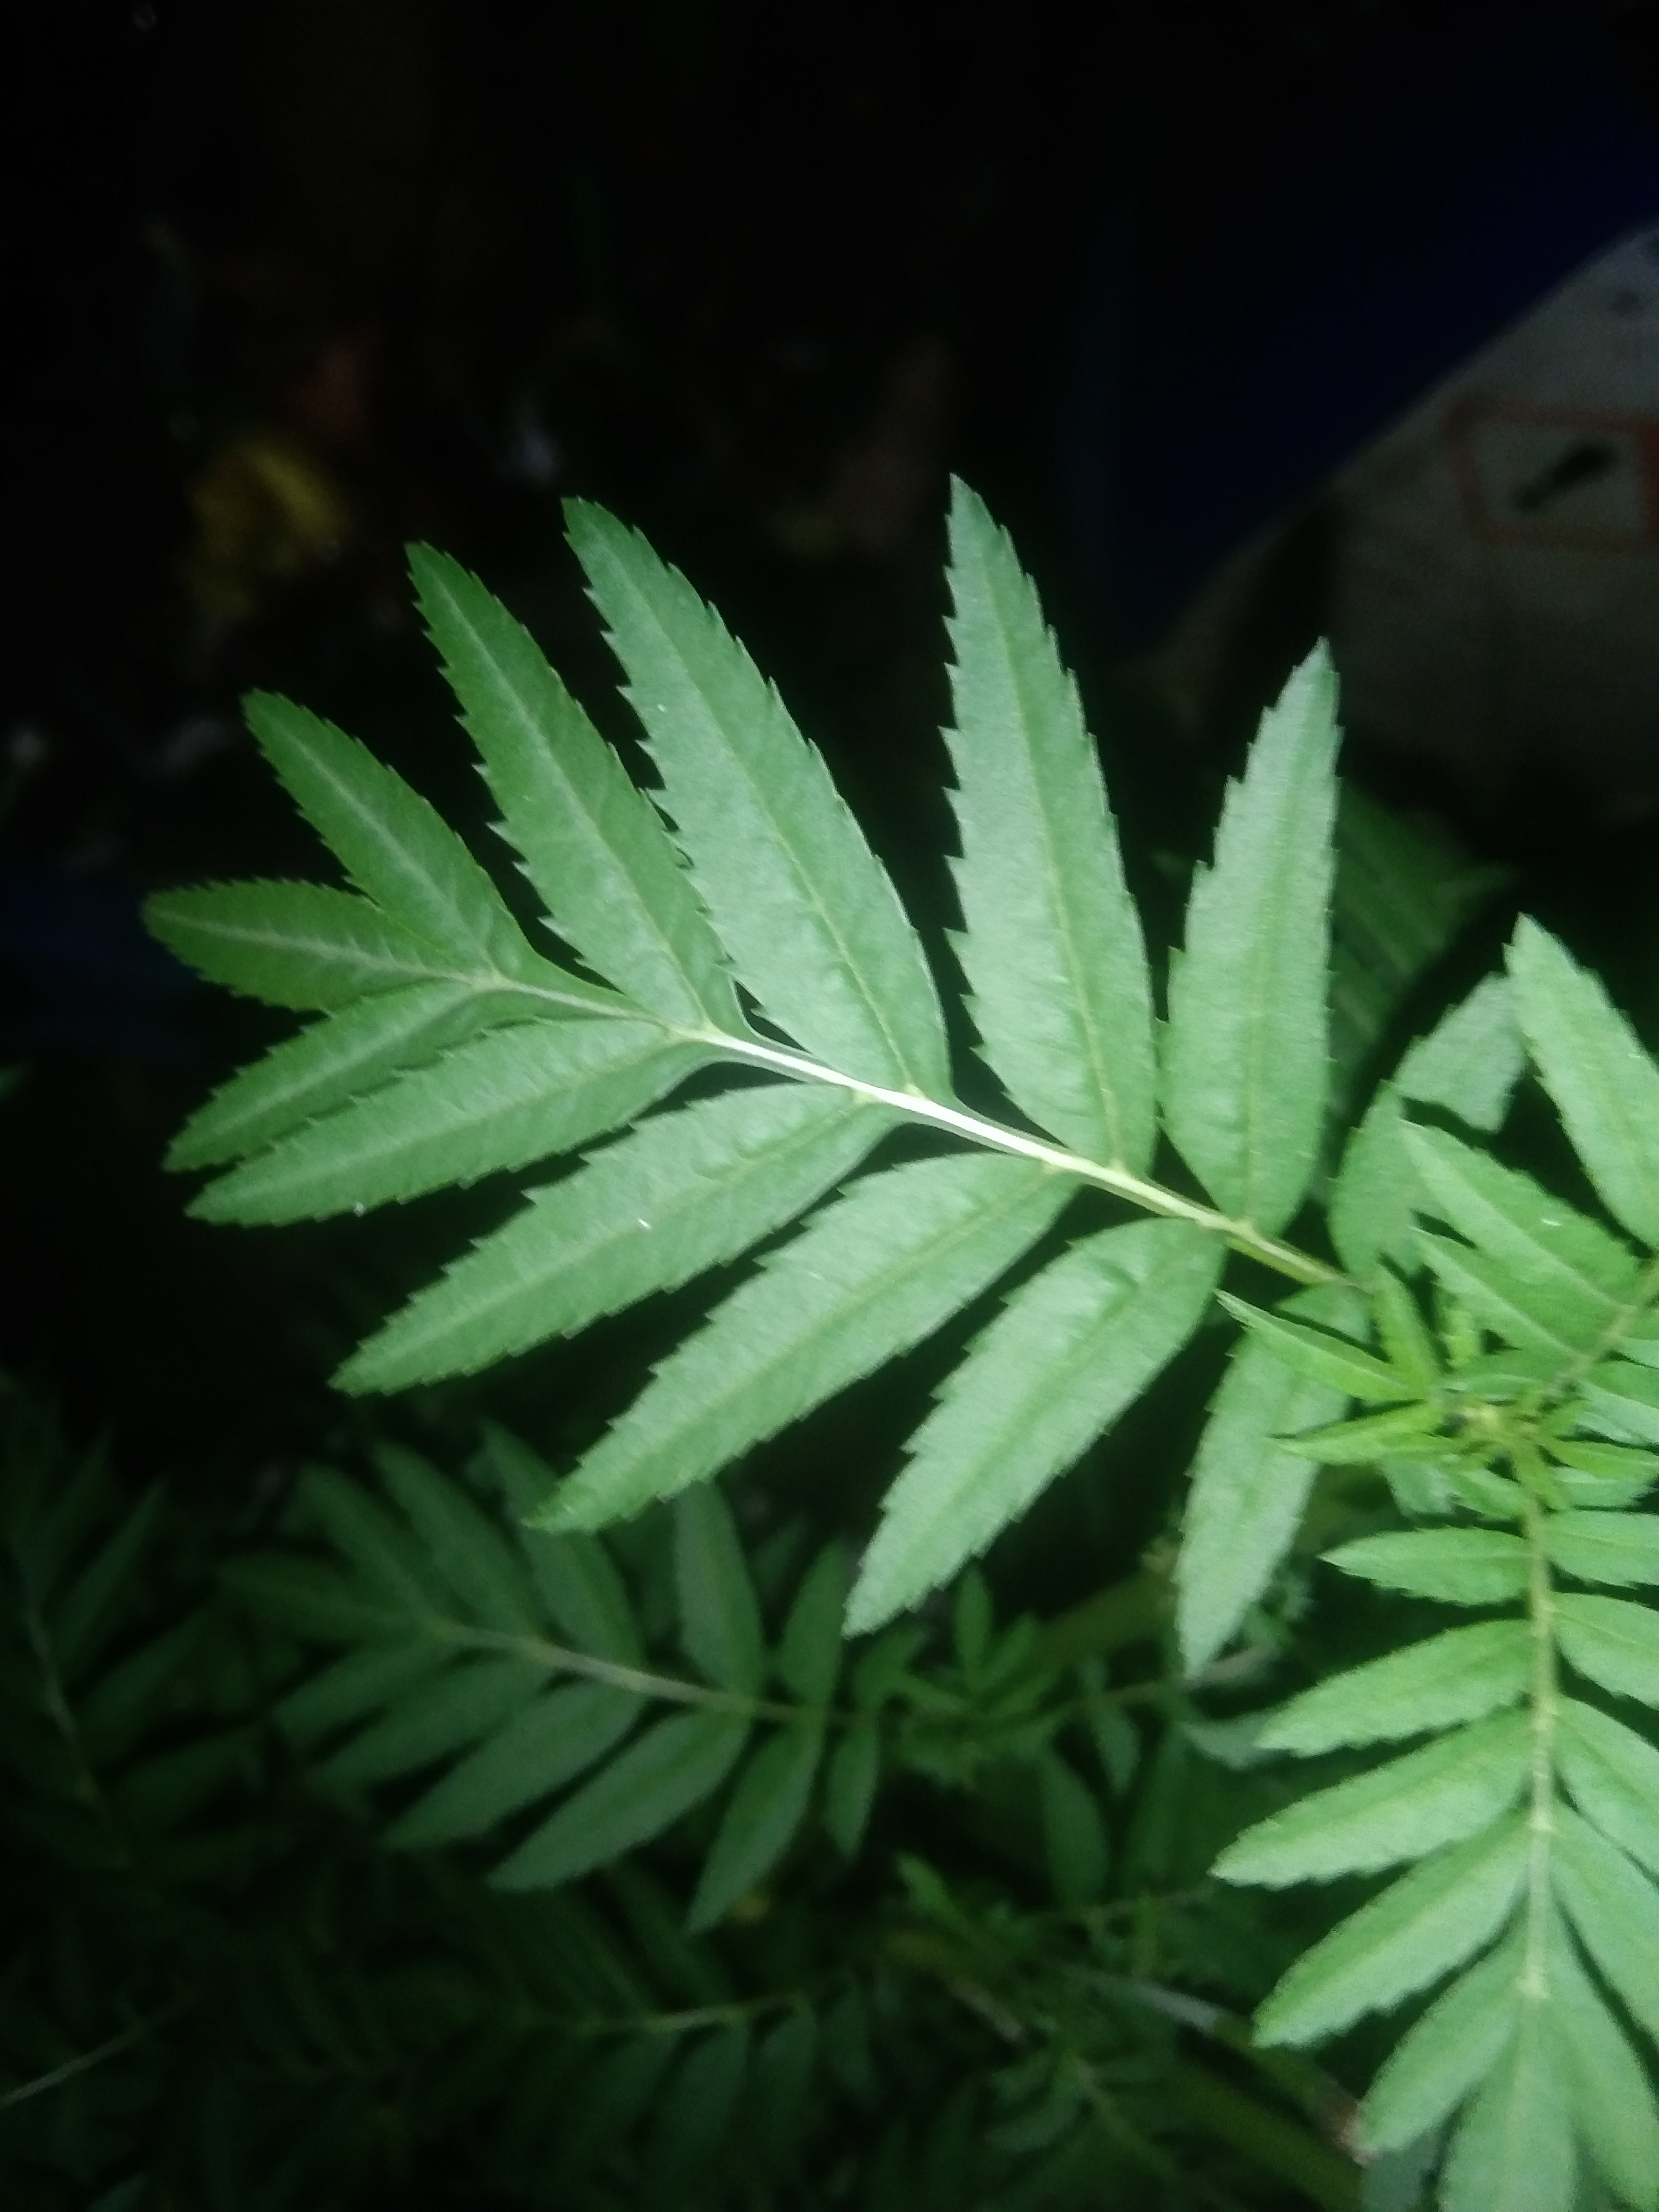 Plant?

marigold
